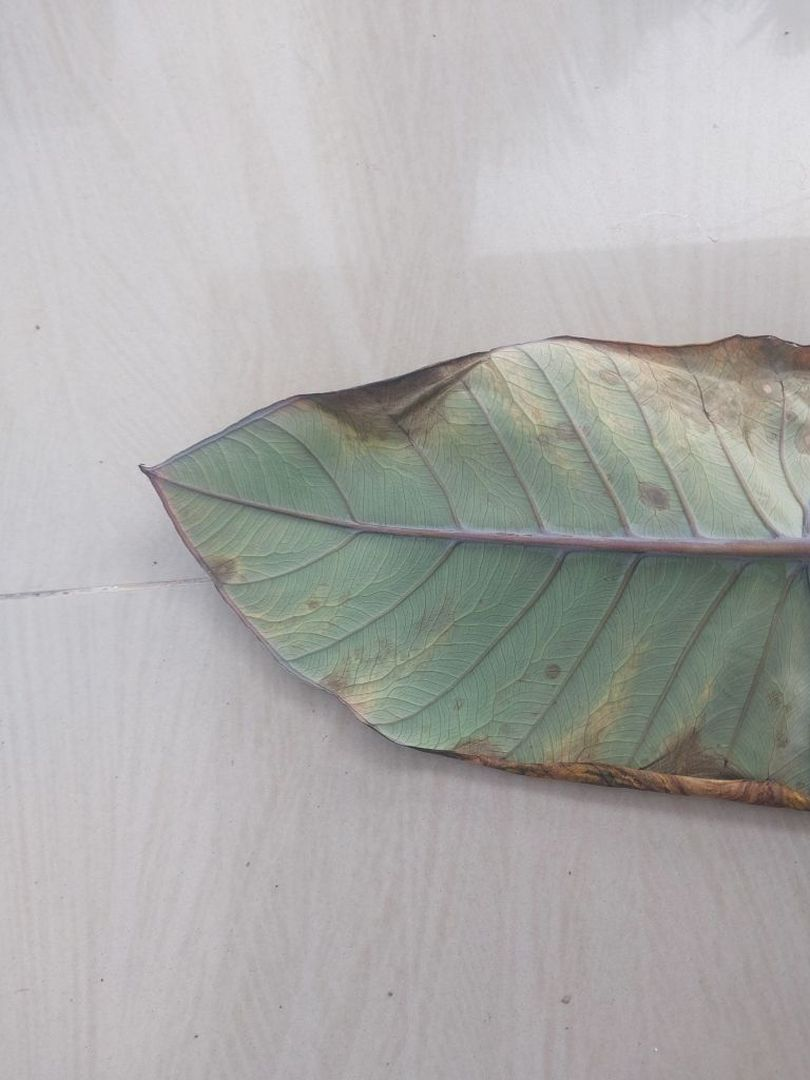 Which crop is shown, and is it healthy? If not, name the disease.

taro, leaf blight
